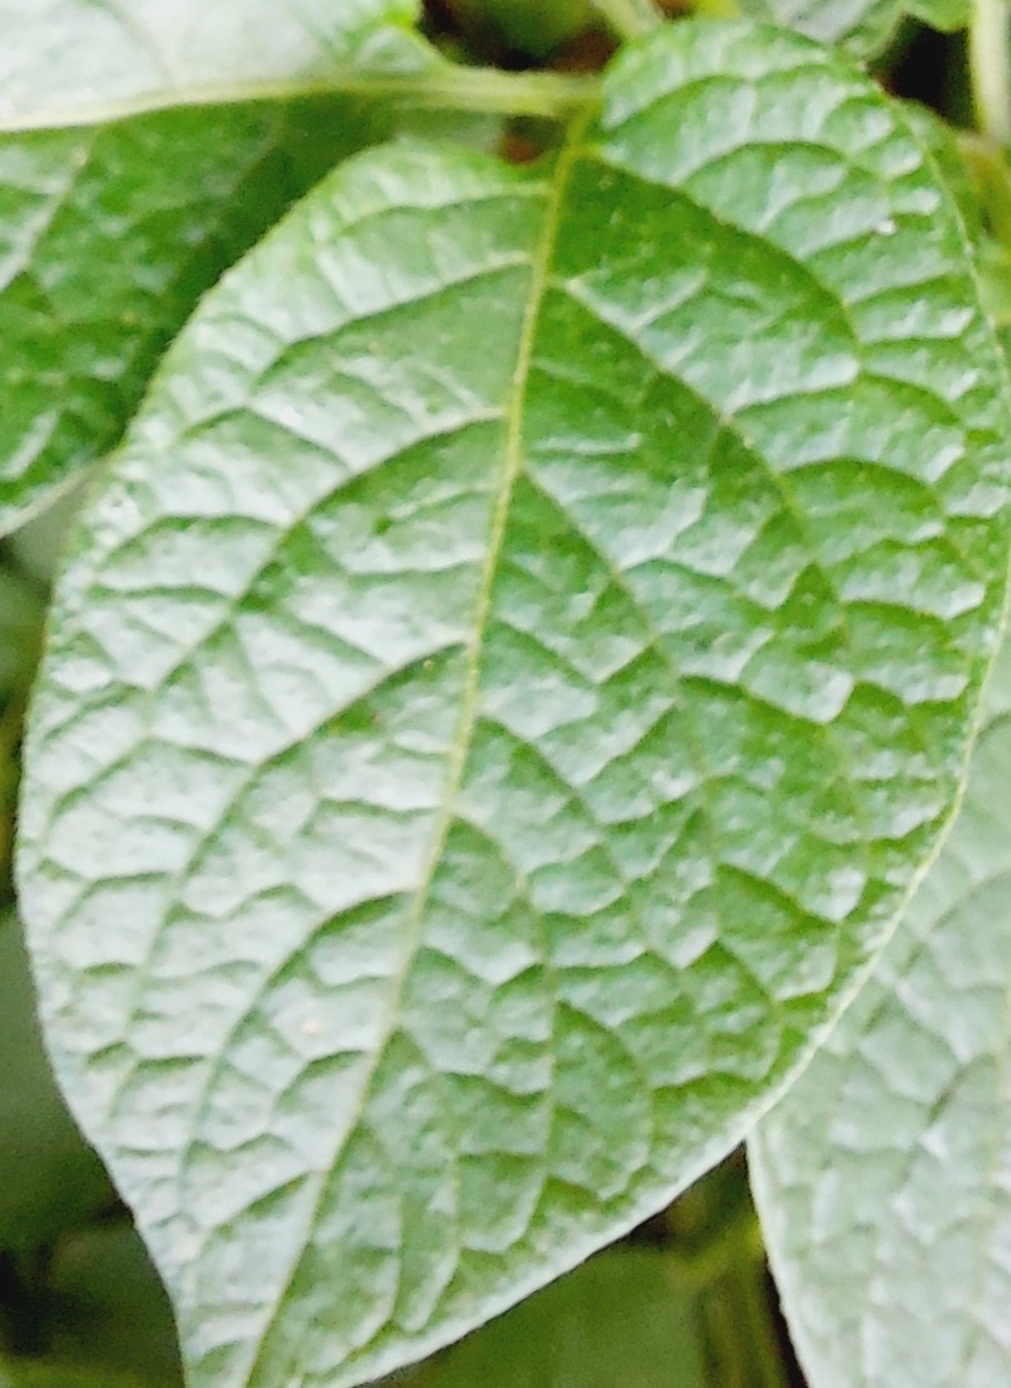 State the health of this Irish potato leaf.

healthy
